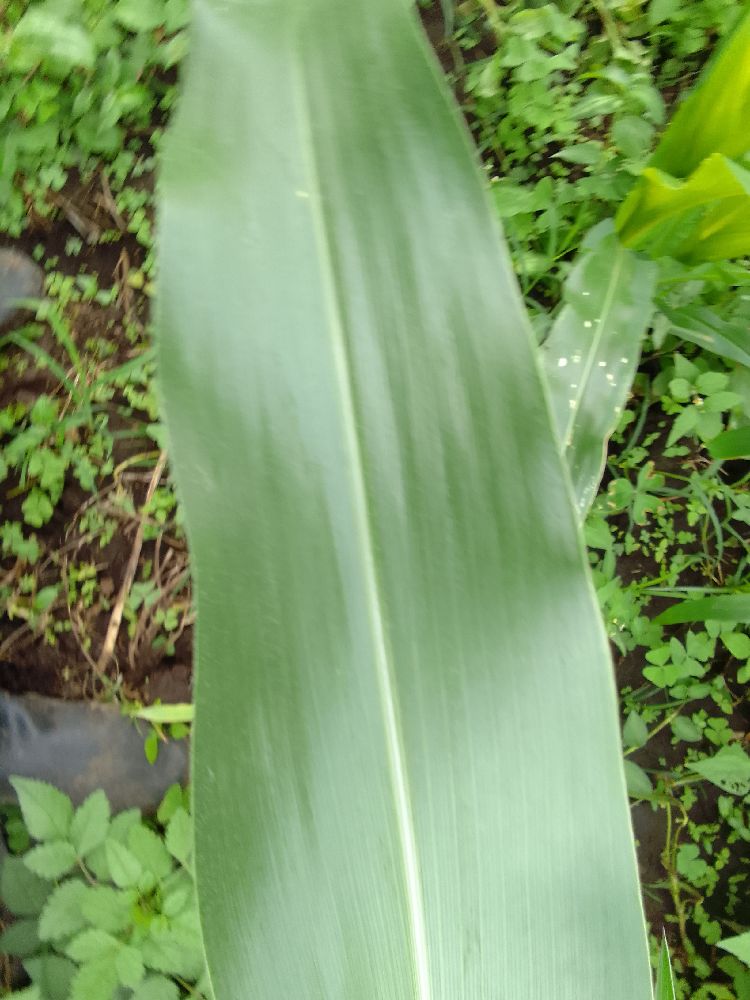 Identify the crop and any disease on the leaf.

maize, healthy
